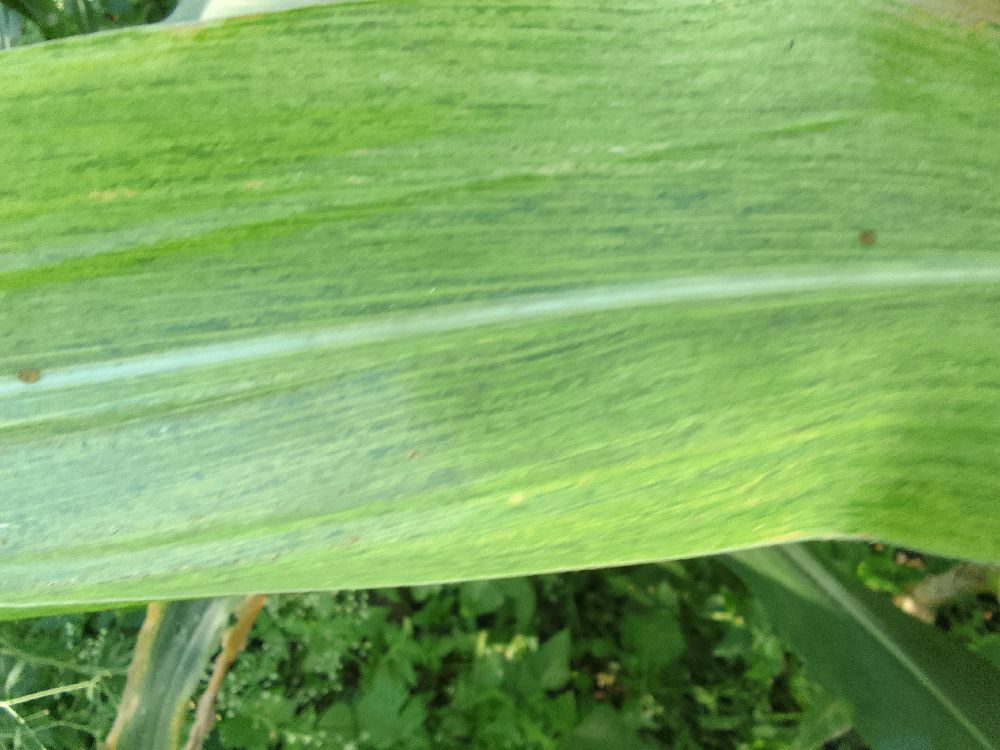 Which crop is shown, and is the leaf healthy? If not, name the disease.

maize, maize lethal necrosis
